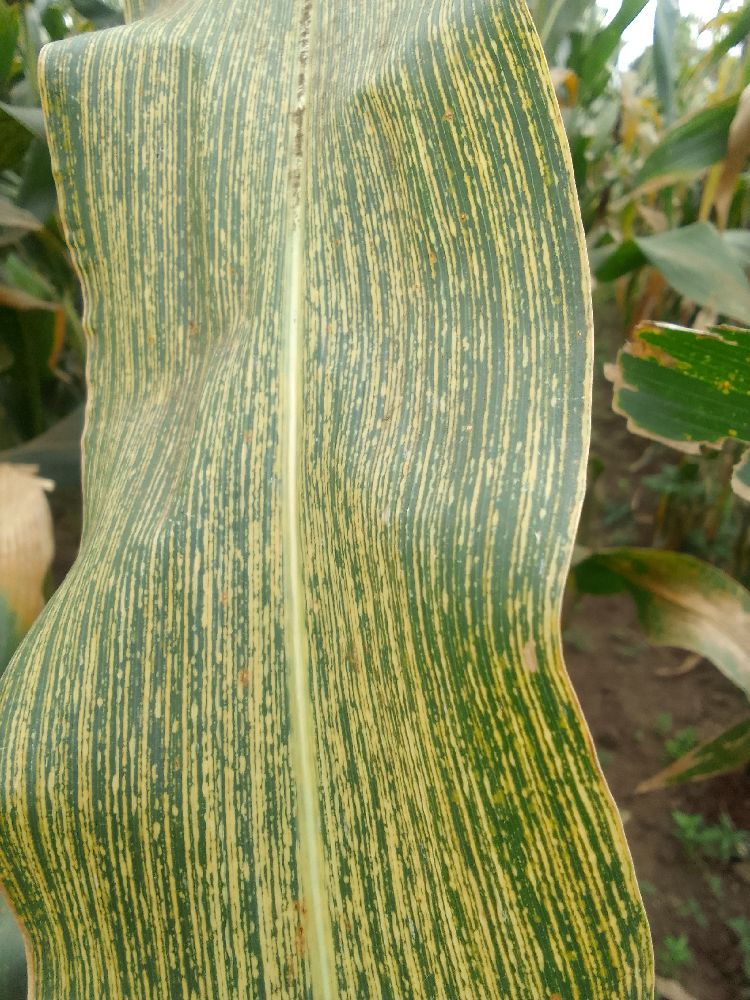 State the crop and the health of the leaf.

maize, maize streak virus
